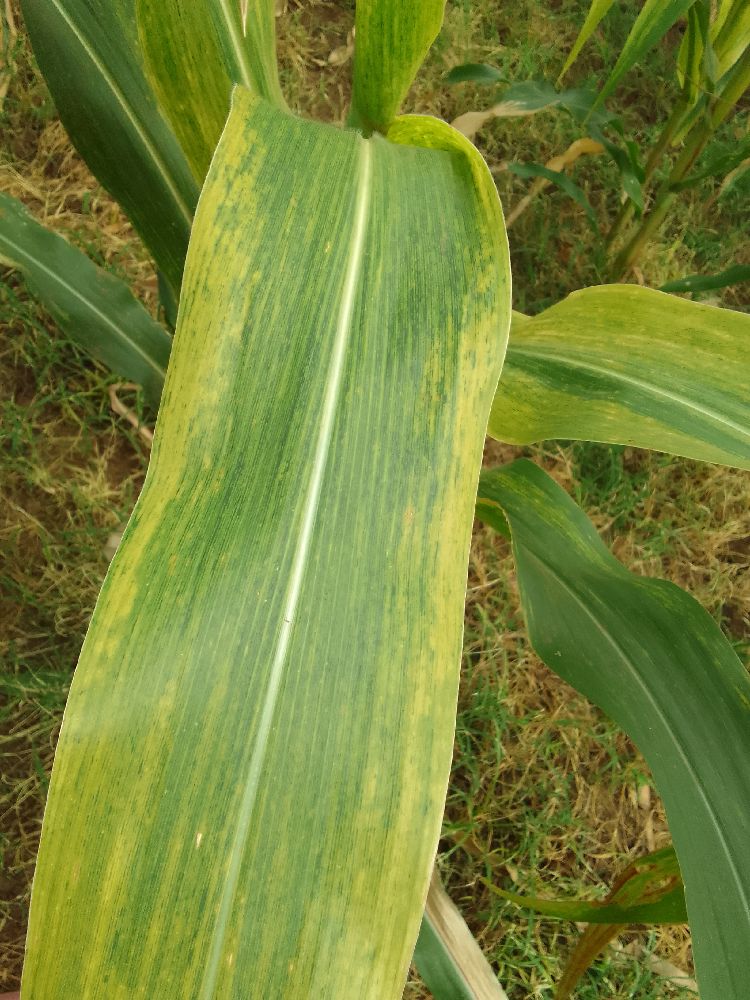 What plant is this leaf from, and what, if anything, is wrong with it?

maize, maize lethal necrosis
